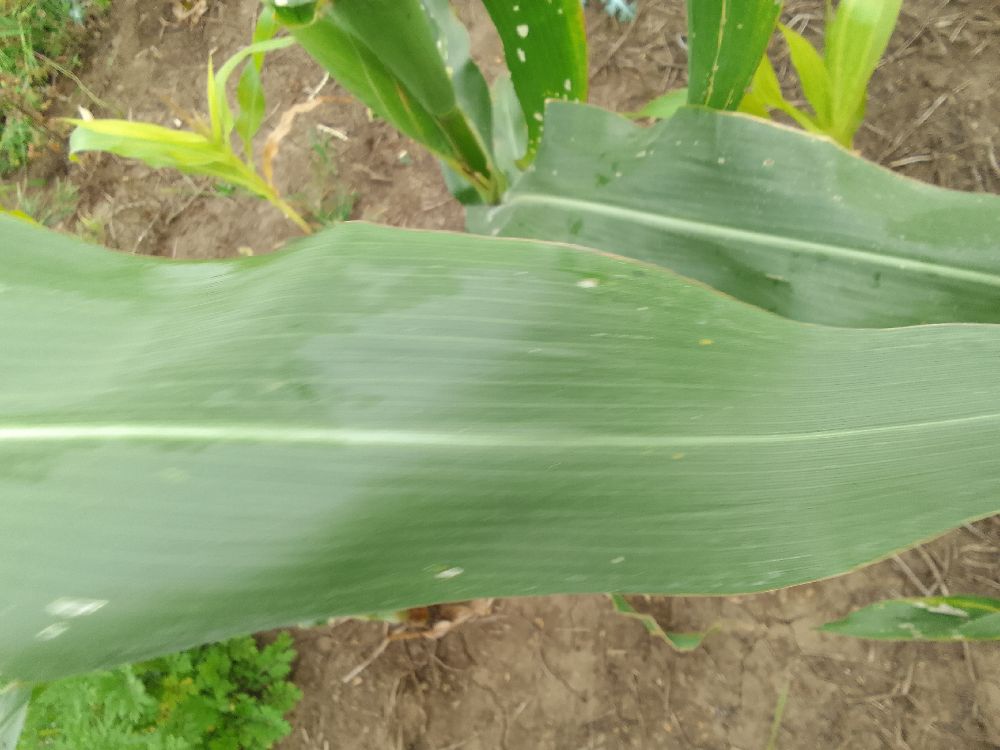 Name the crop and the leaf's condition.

maize, healthy
